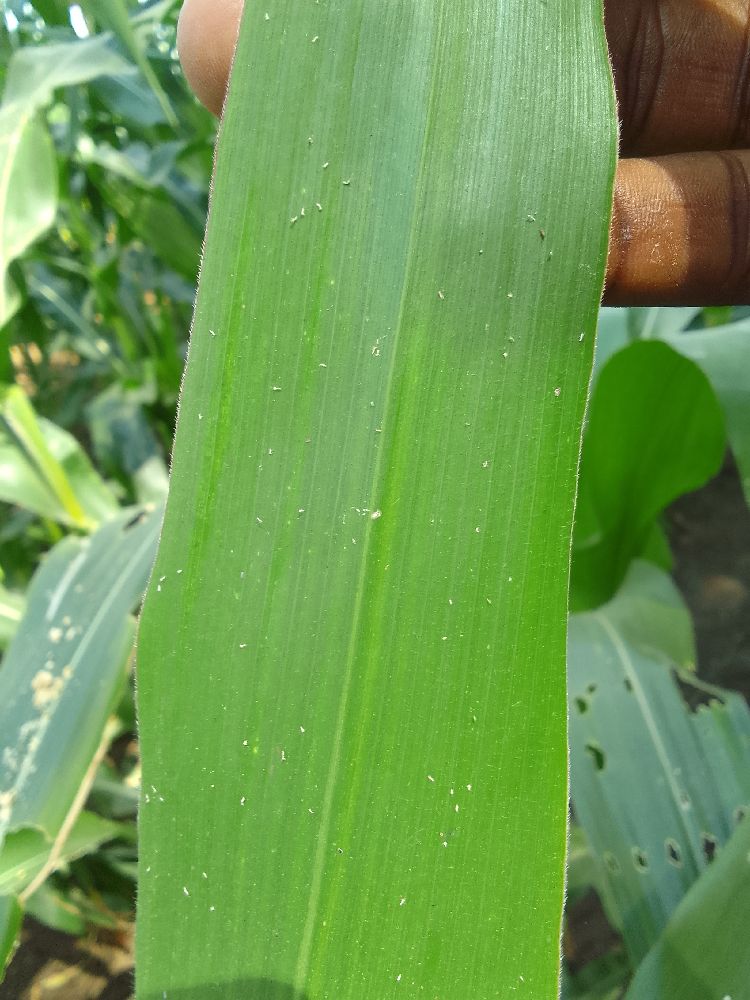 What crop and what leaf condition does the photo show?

maize, healthy
